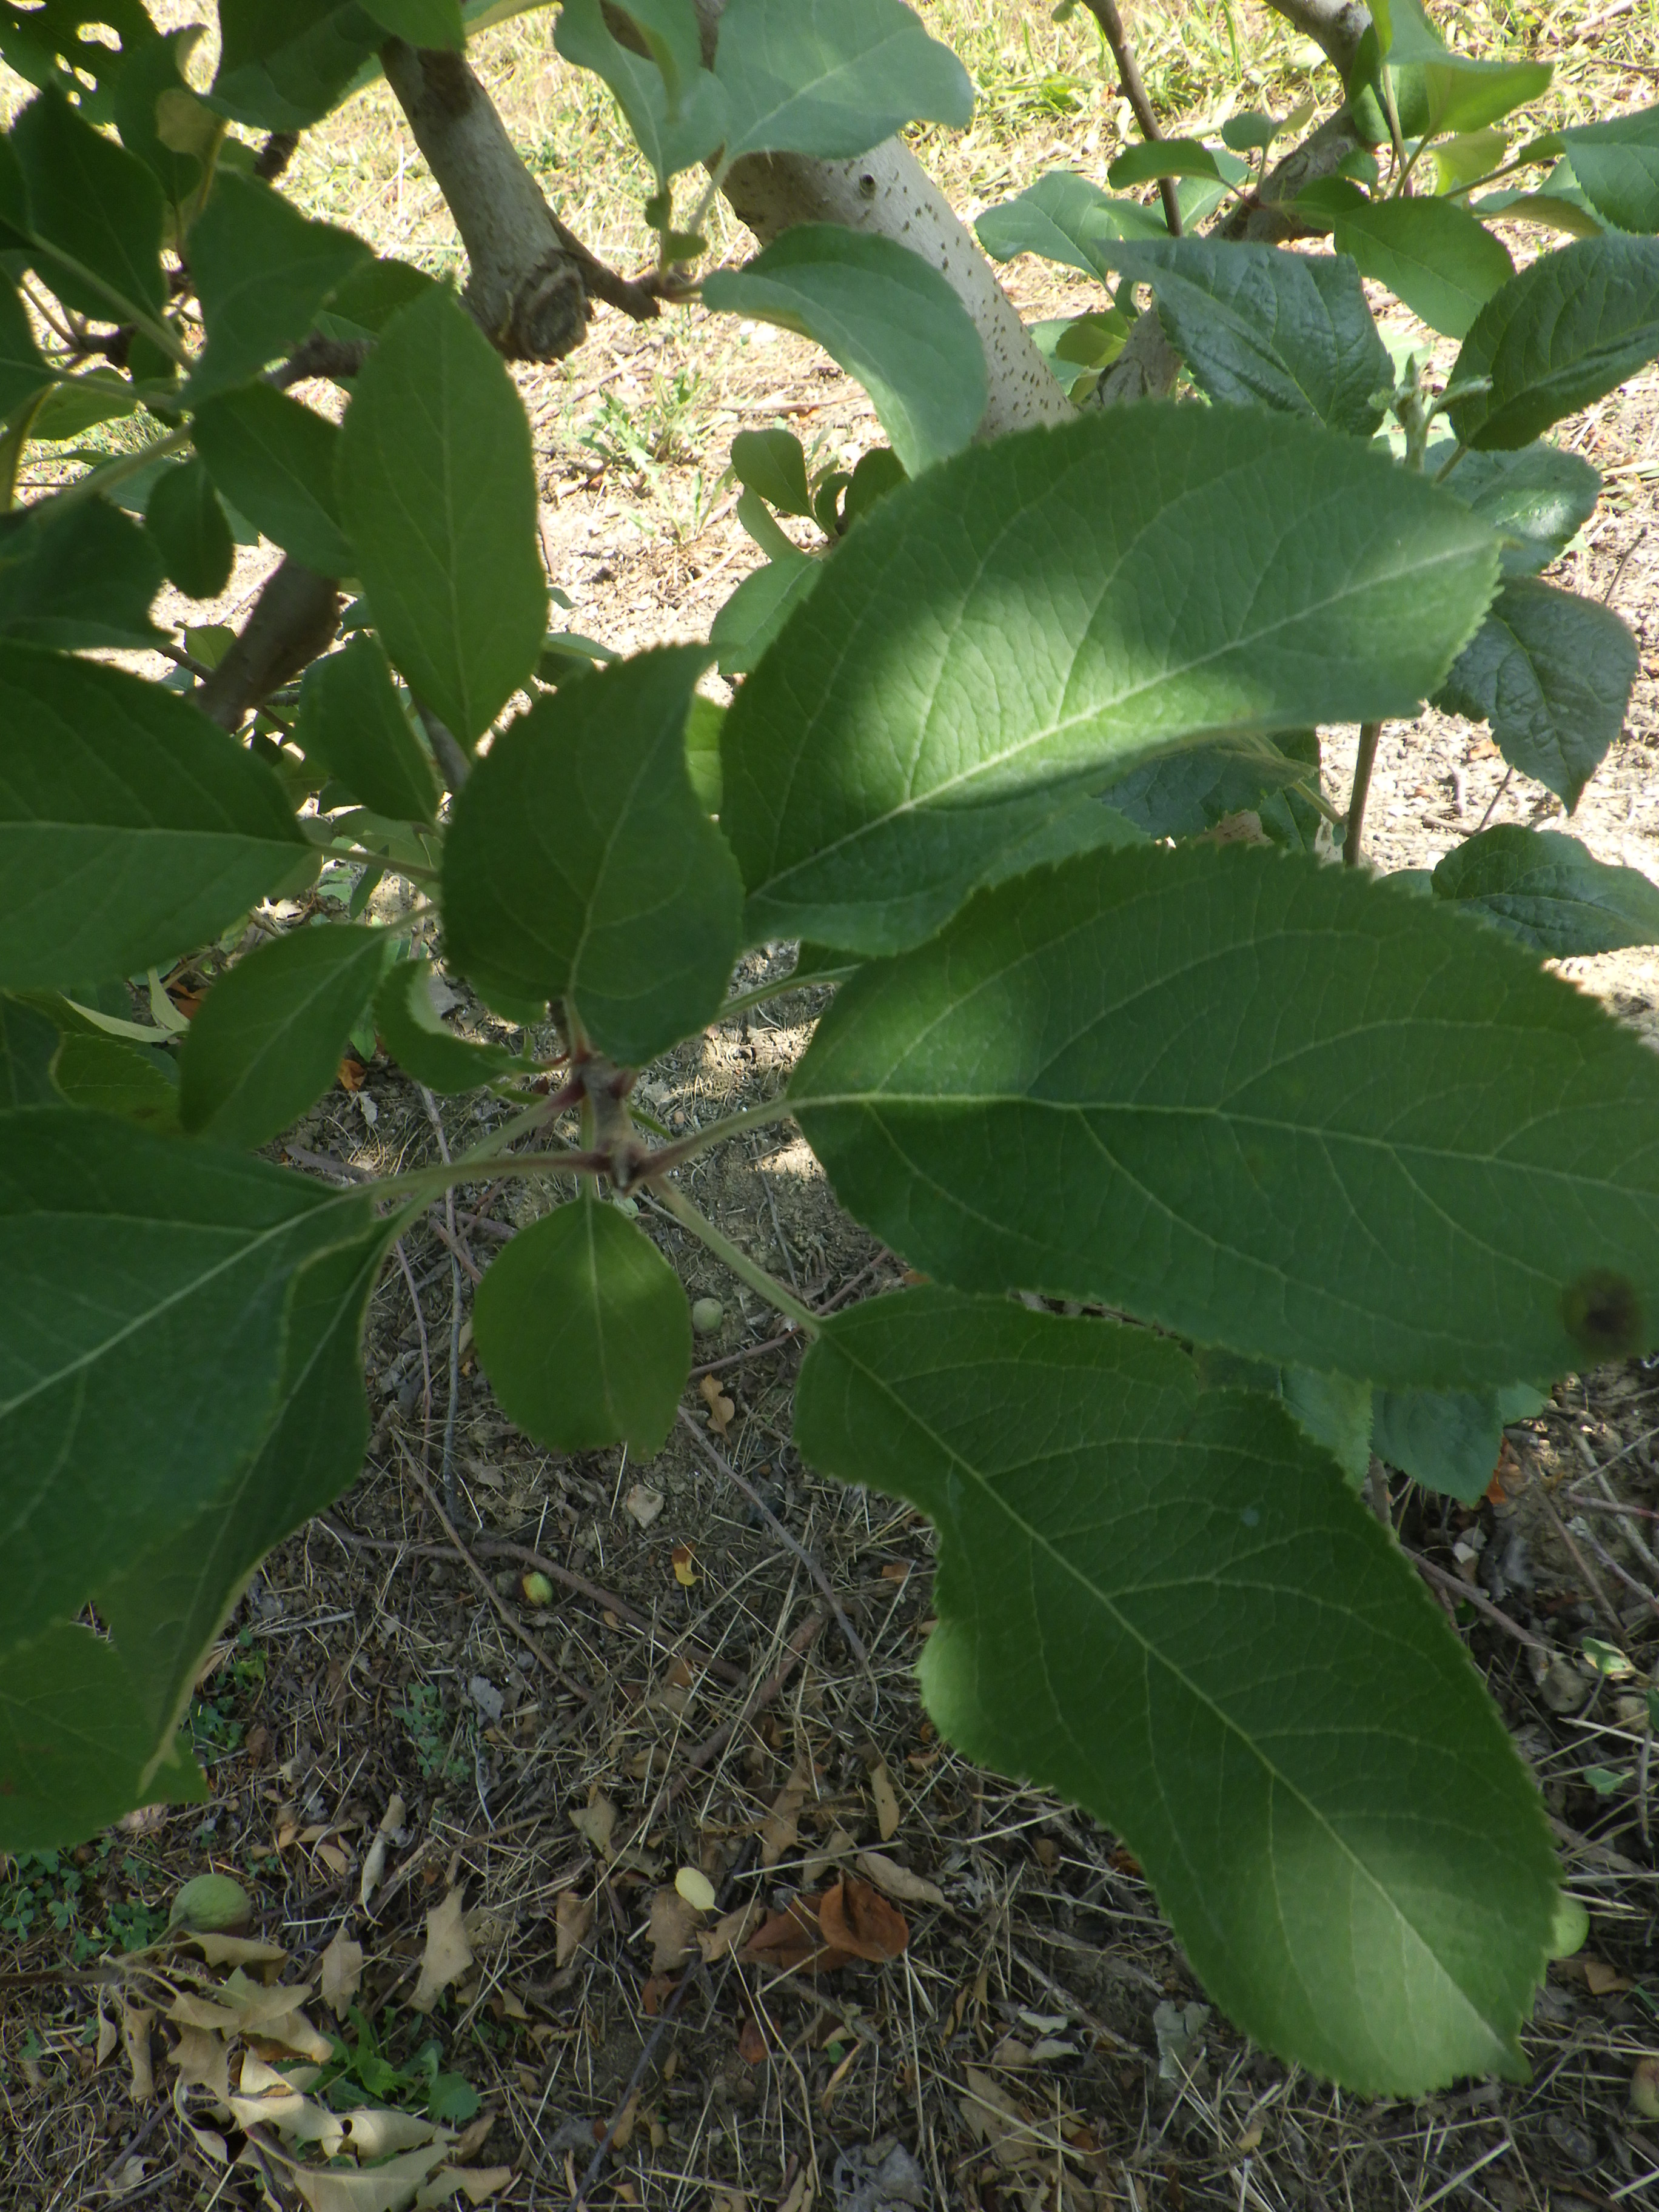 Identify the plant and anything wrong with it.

apple, scab
